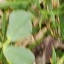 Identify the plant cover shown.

unstructured weed
